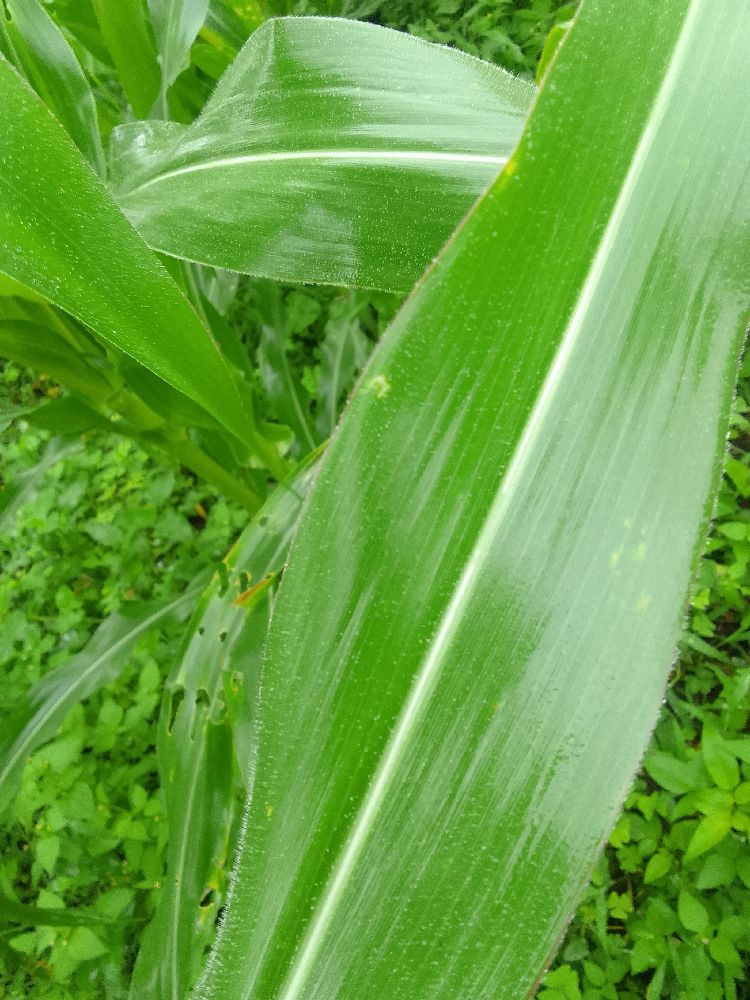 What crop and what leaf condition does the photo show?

maize, healthy
